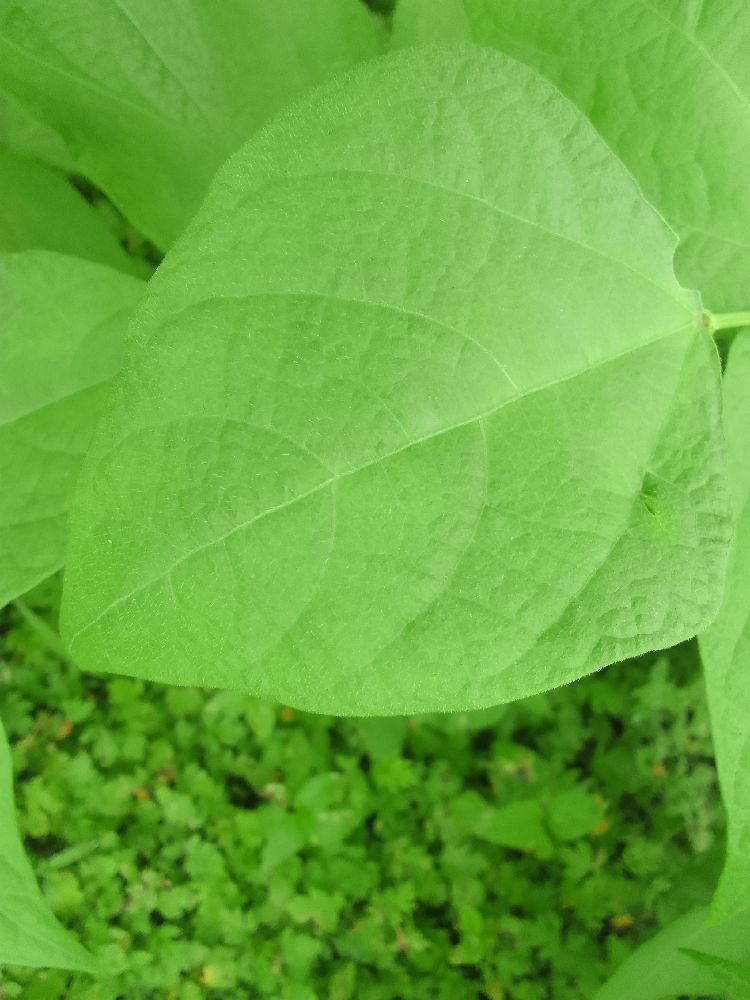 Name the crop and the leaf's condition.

common bean, healthy
